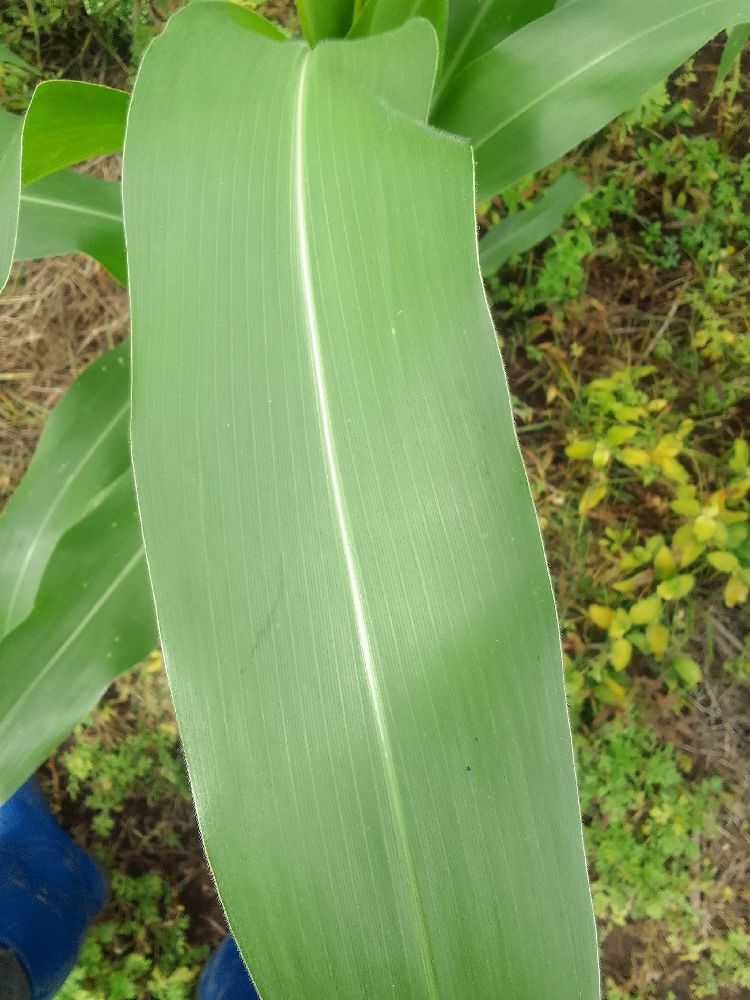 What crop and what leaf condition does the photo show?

maize, healthy
